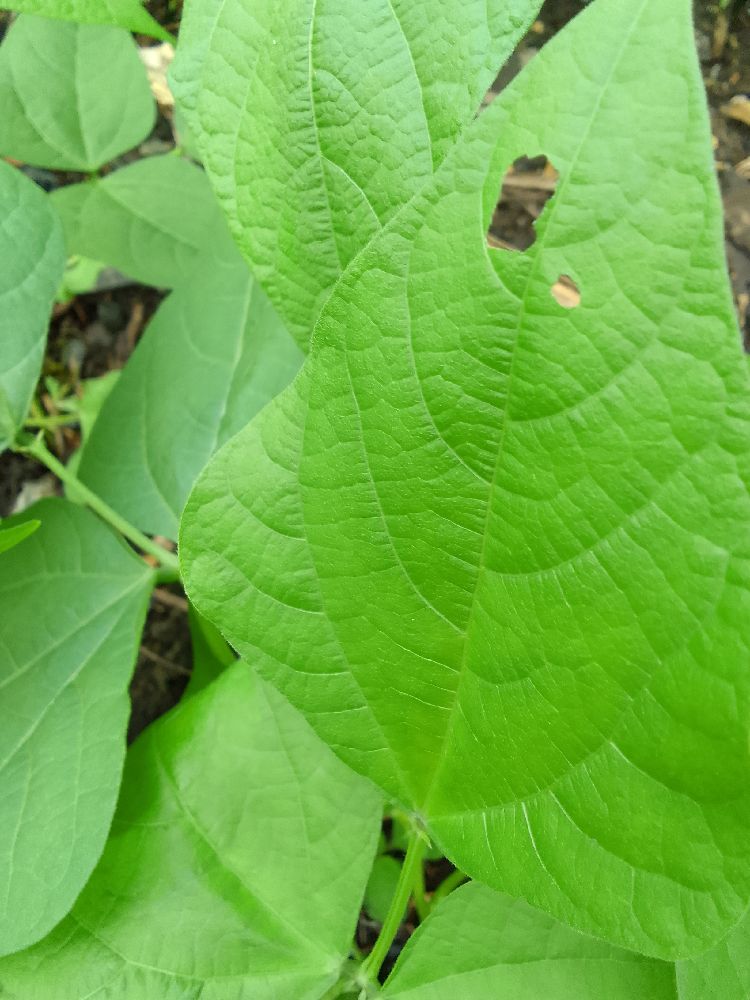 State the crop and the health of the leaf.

common bean, healthy
